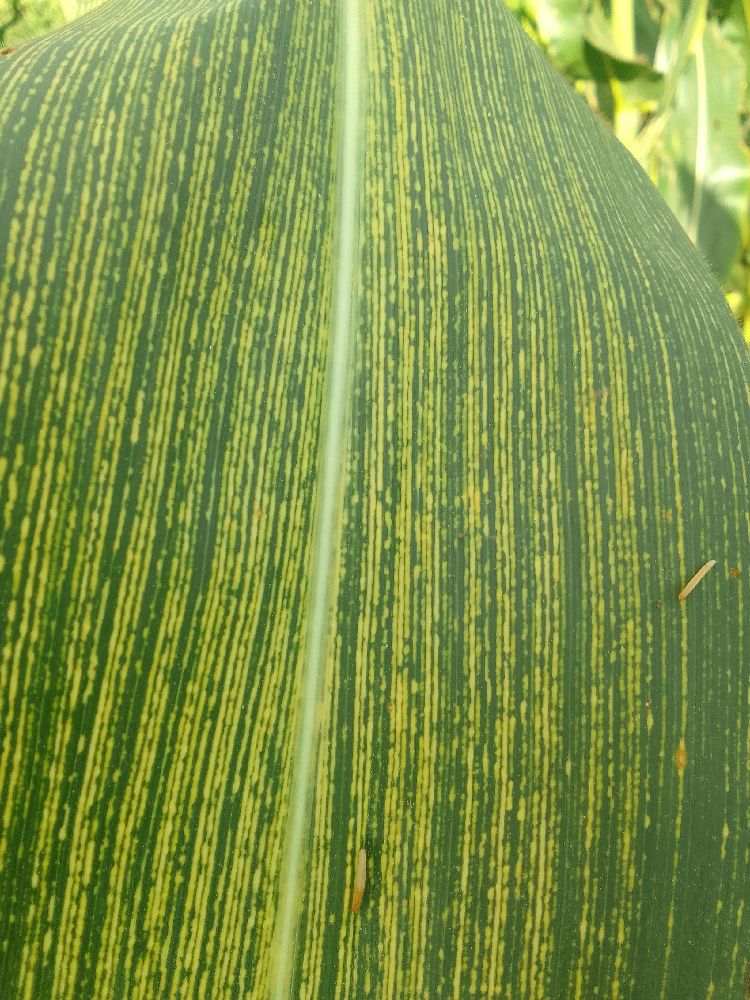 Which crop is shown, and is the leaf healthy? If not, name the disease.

maize, maize streak virus
